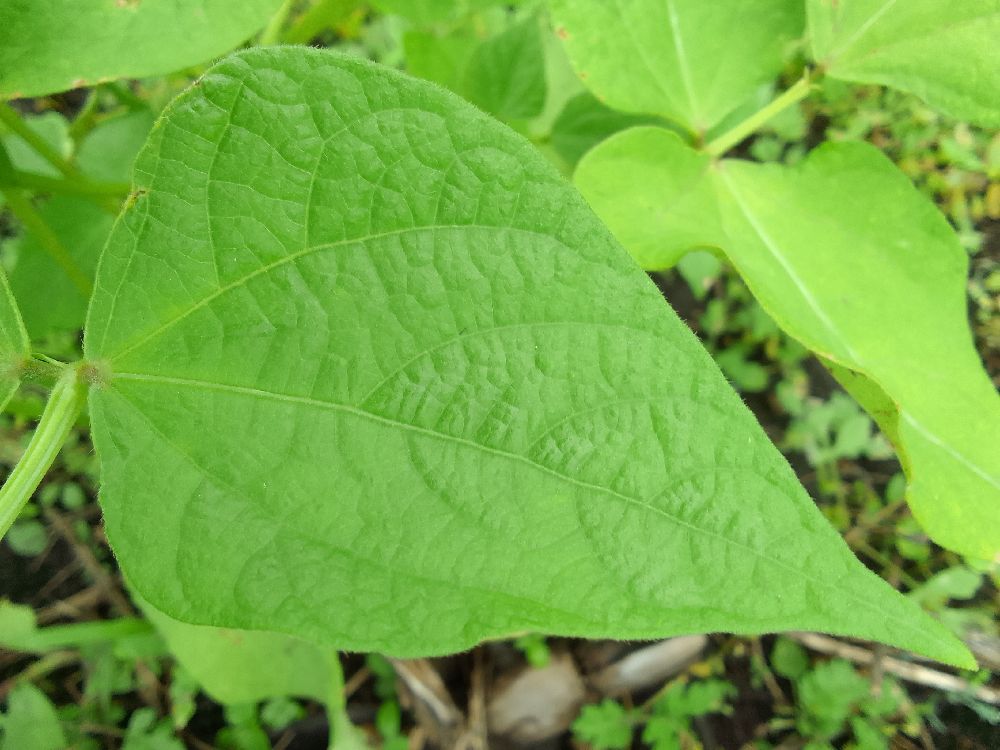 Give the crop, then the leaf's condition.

common bean, healthy
